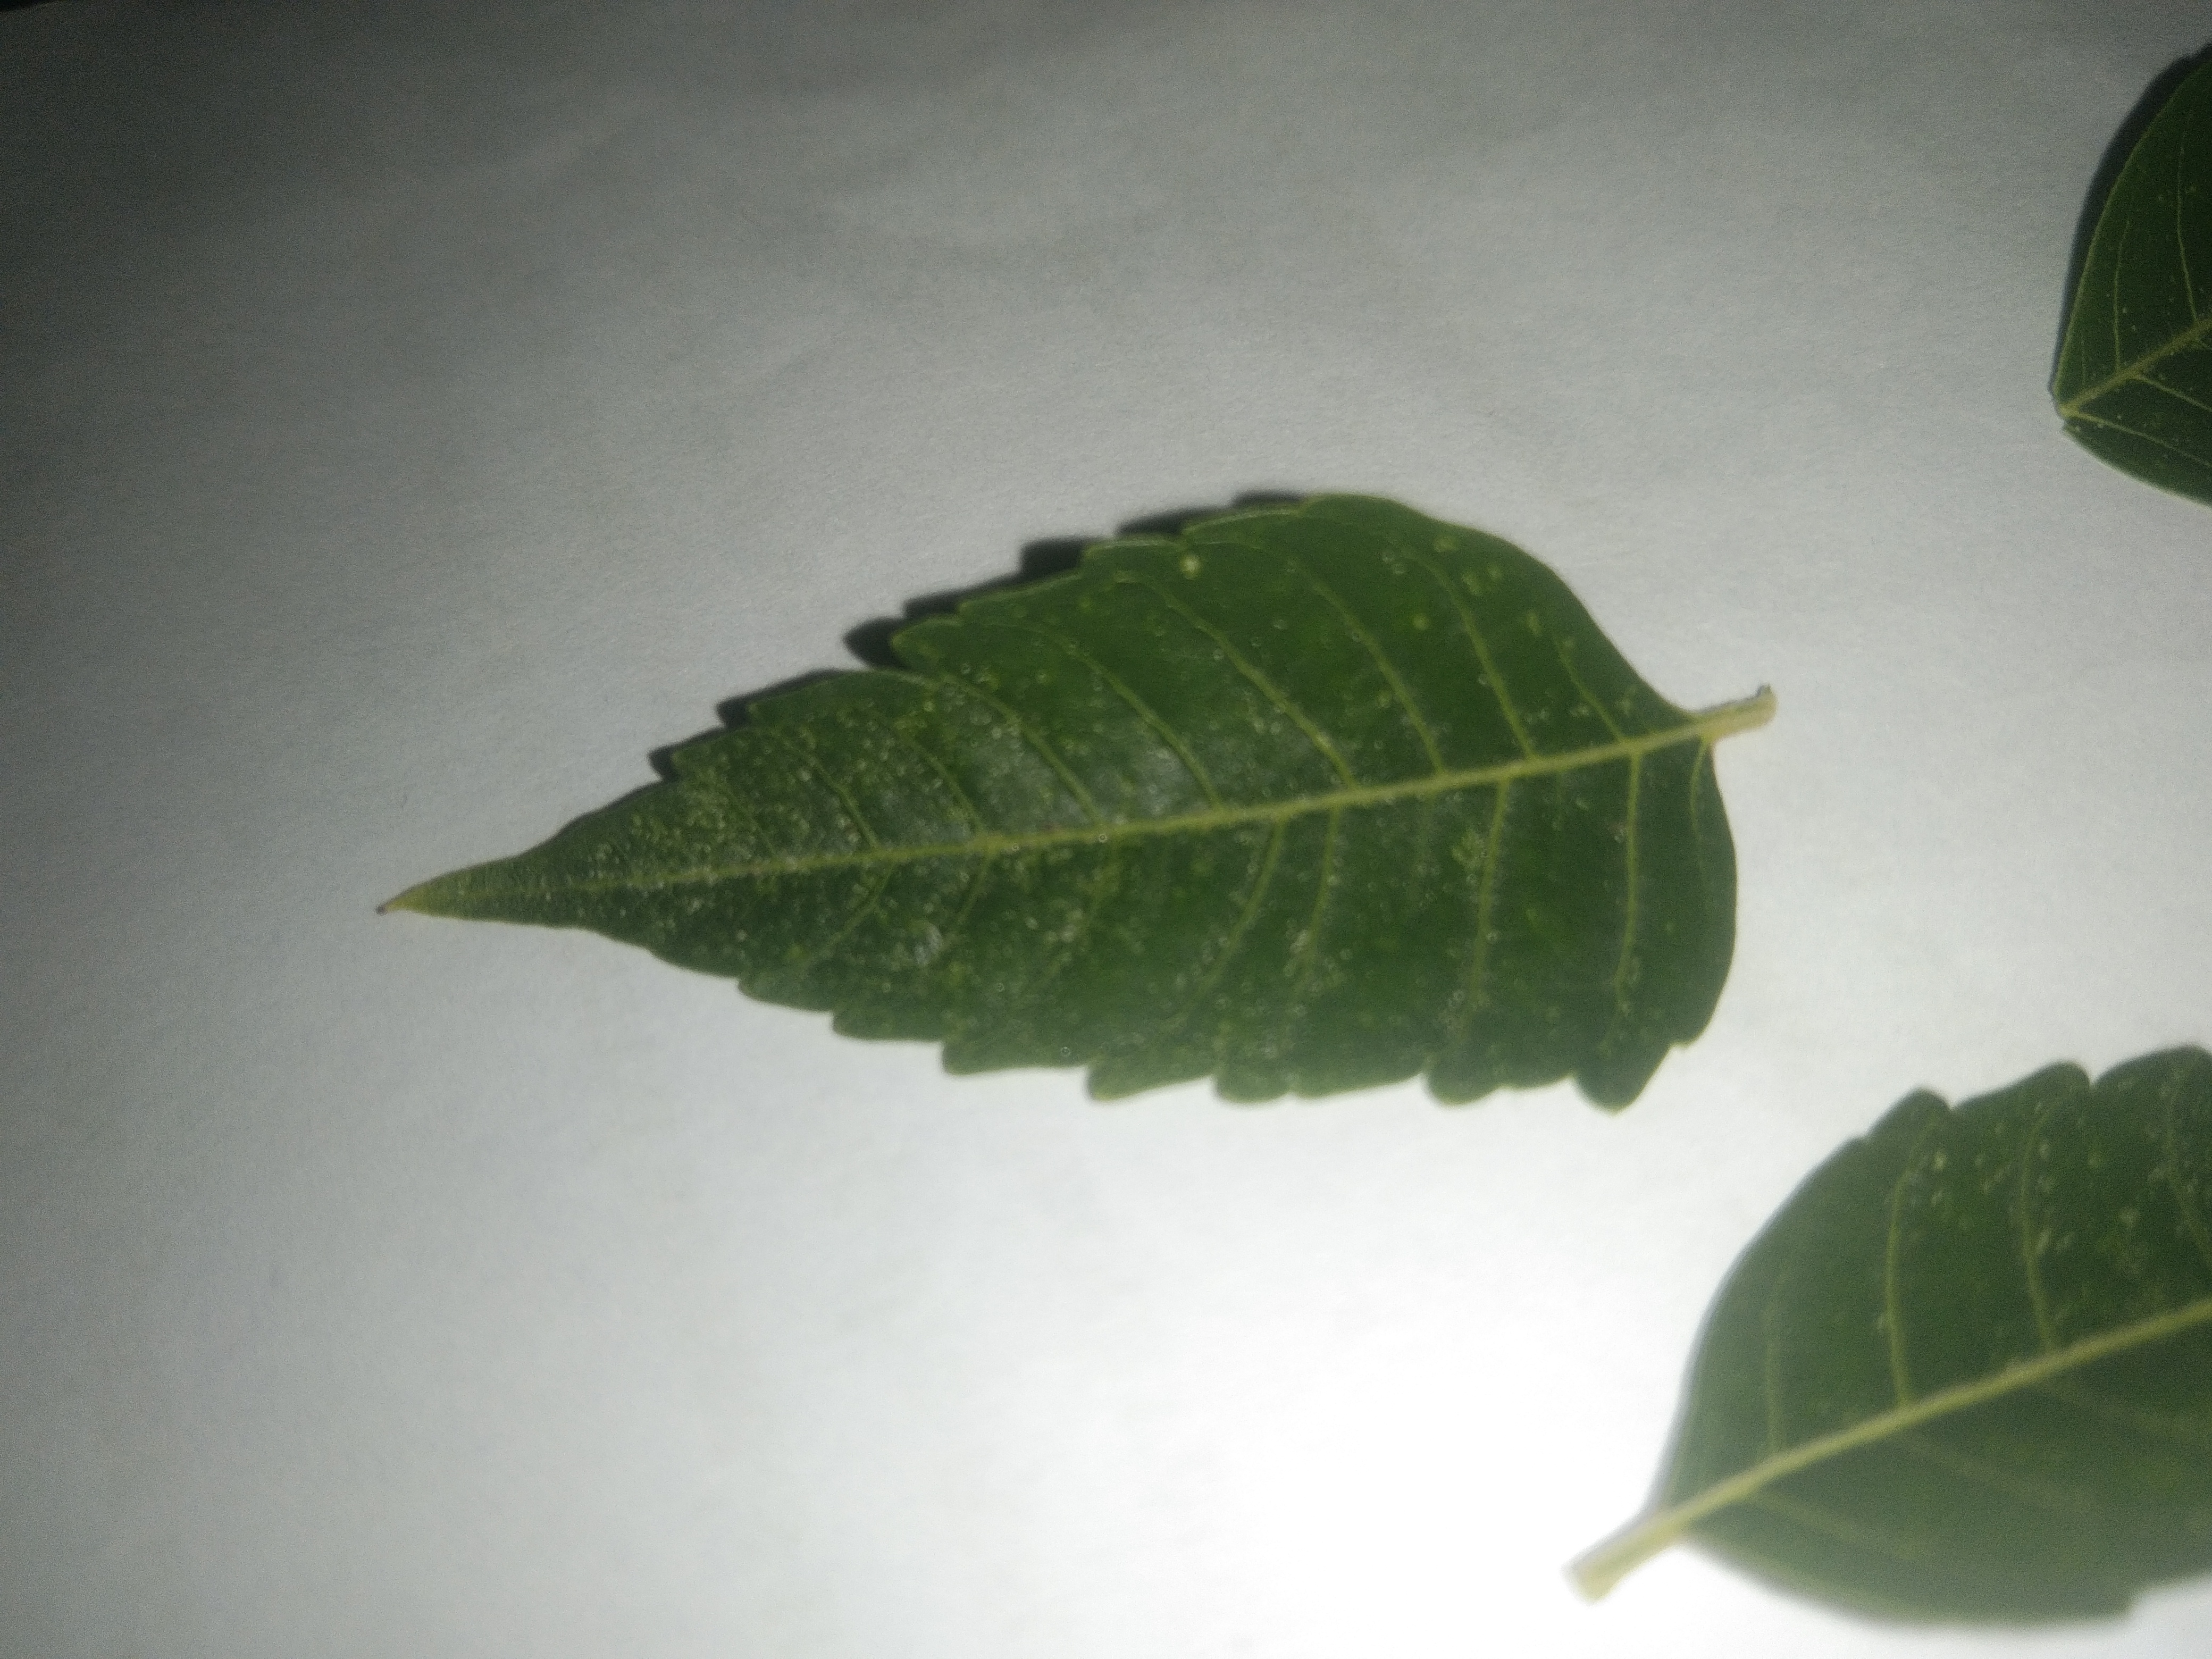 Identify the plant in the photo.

neem
